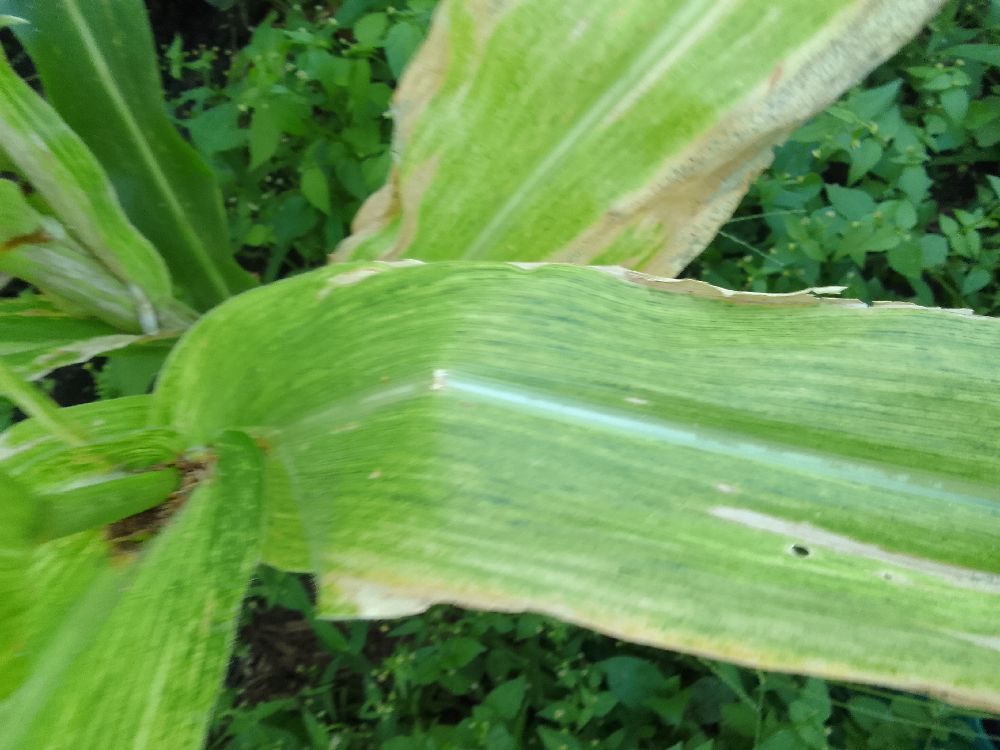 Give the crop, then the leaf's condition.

maize, maize lethal necrosis
